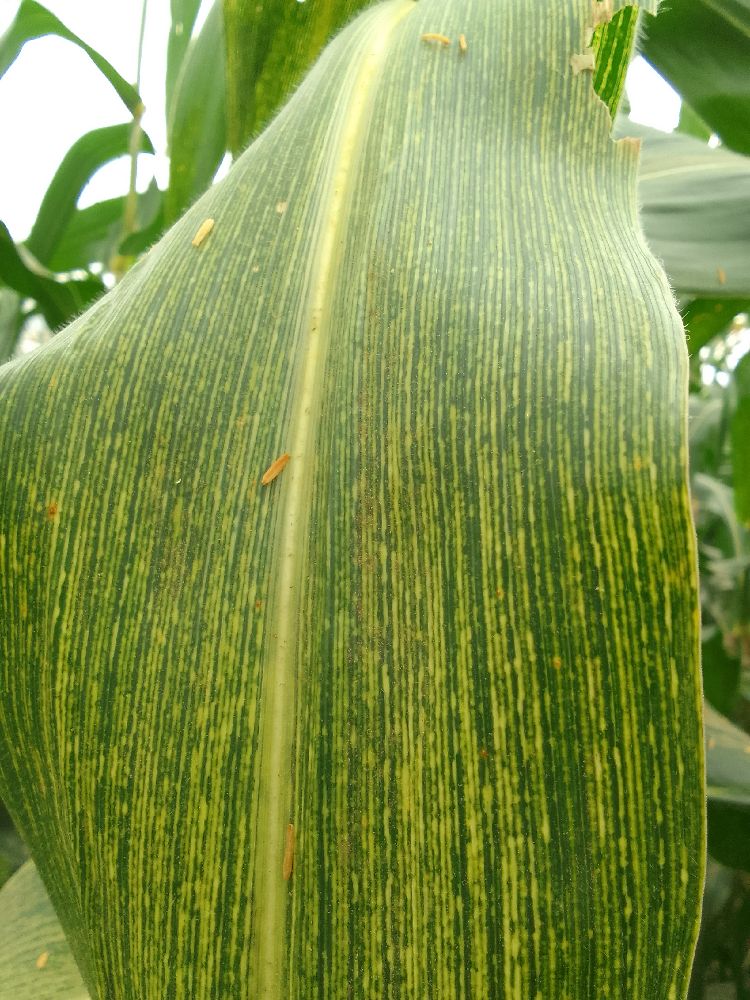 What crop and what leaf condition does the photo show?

maize, maize streak virus
